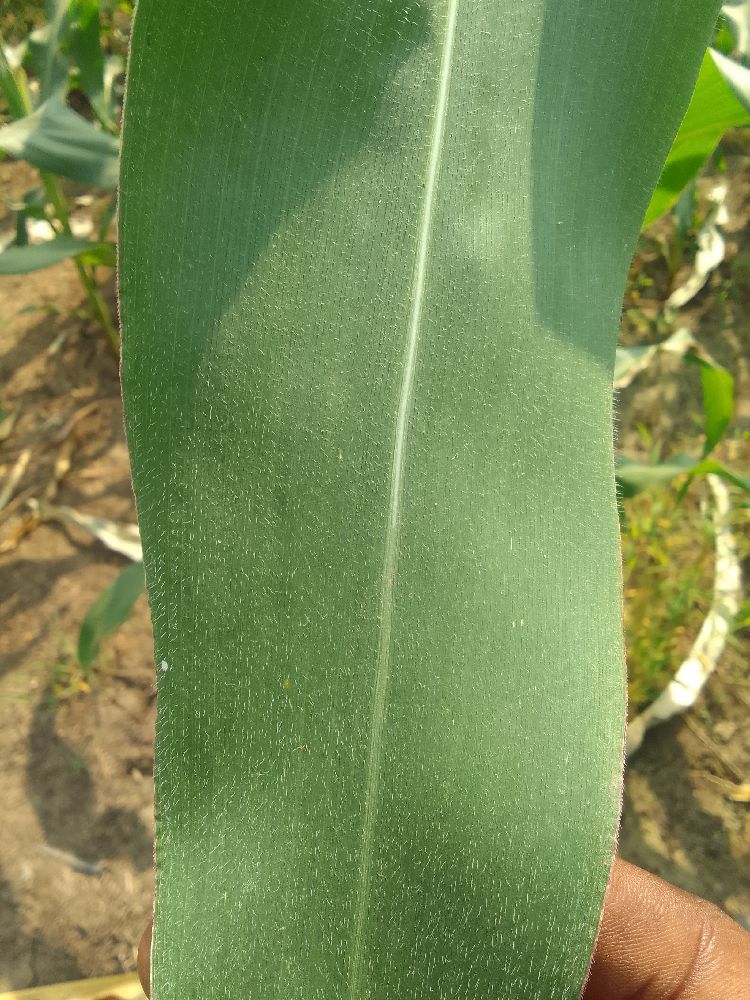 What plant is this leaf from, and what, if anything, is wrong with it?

maize, healthy
